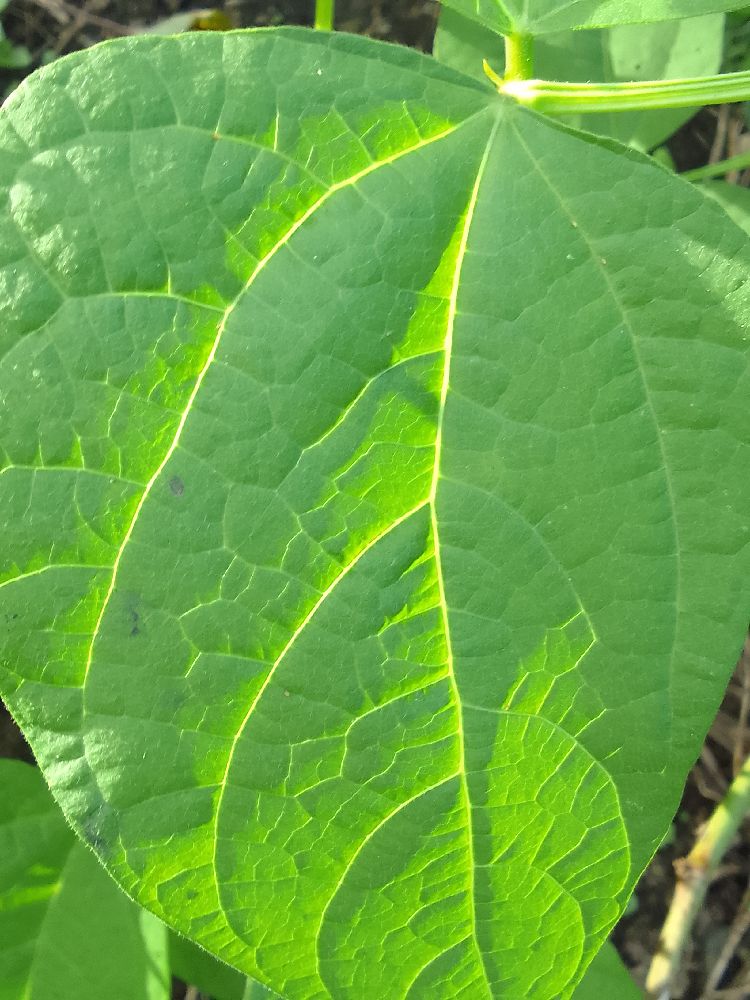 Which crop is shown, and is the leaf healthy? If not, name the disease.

common bean, healthy
